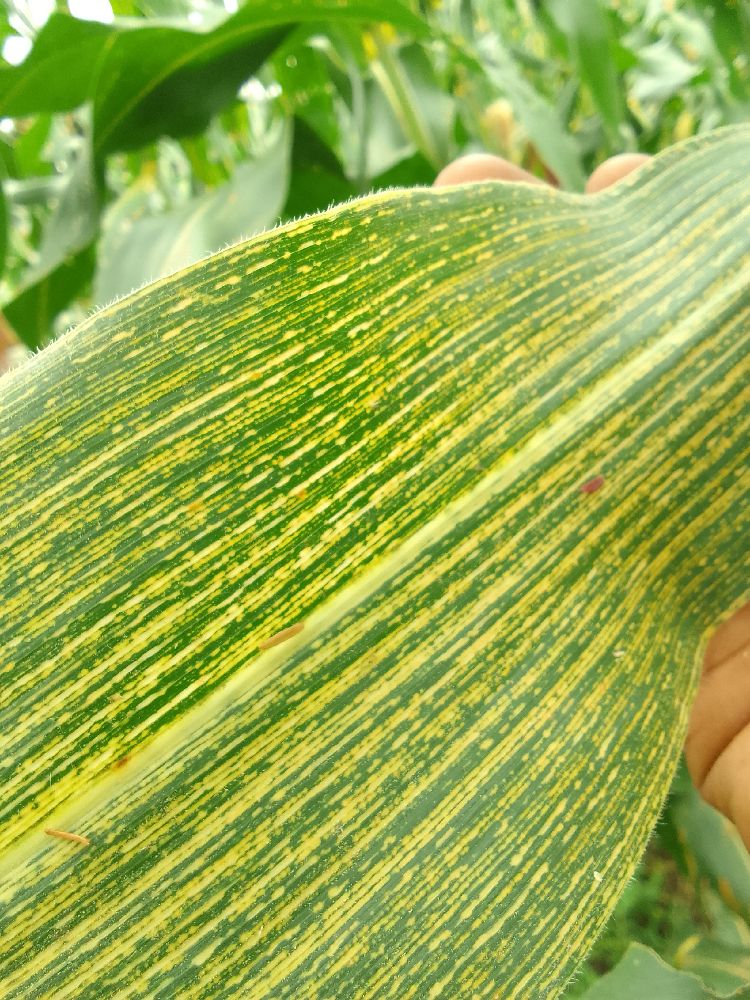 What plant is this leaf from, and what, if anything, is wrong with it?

maize, maize streak virus
